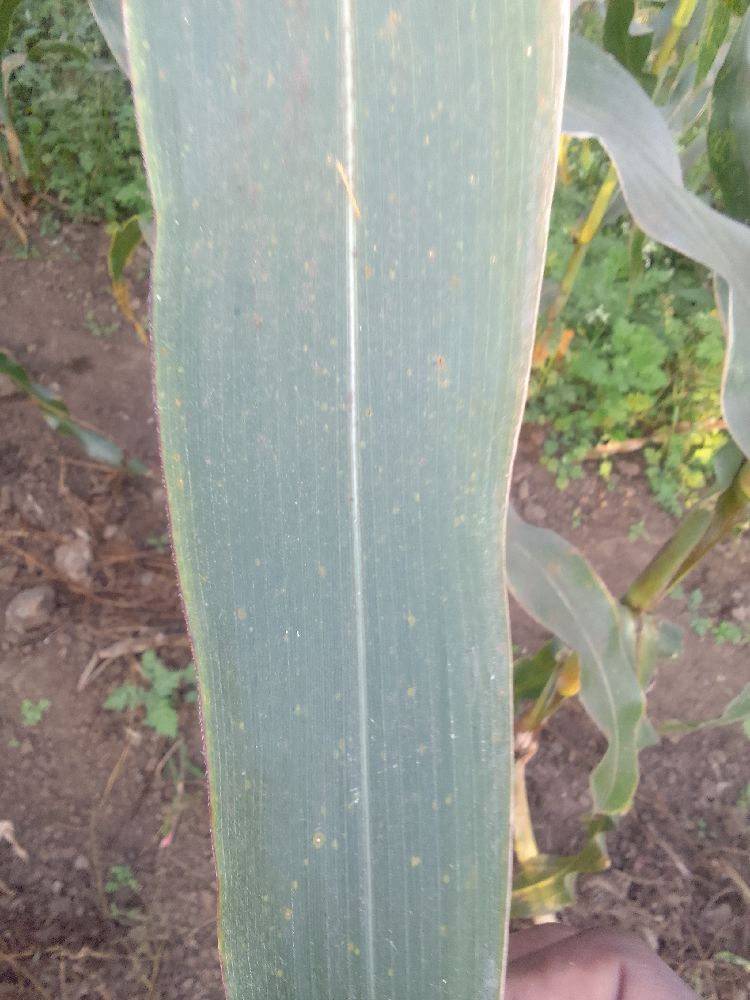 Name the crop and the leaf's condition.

maize, healthy
